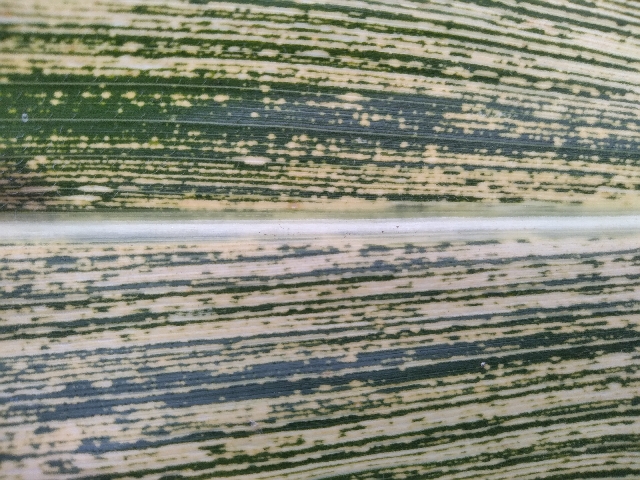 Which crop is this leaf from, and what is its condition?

maize, maize streak virus
